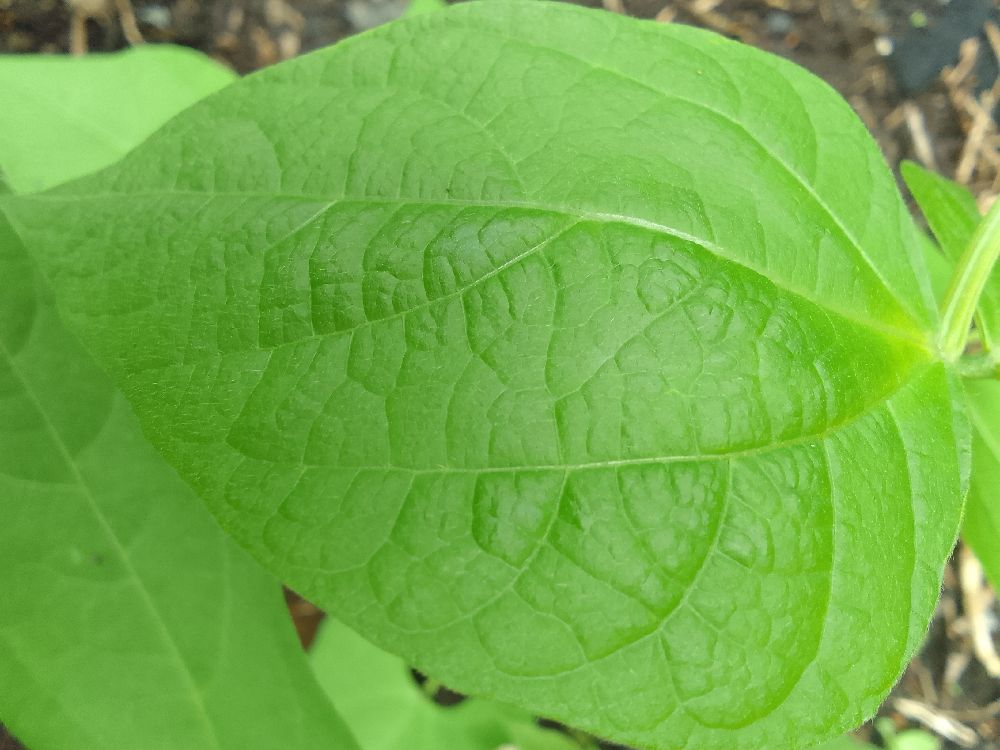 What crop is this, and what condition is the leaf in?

common bean, healthy
